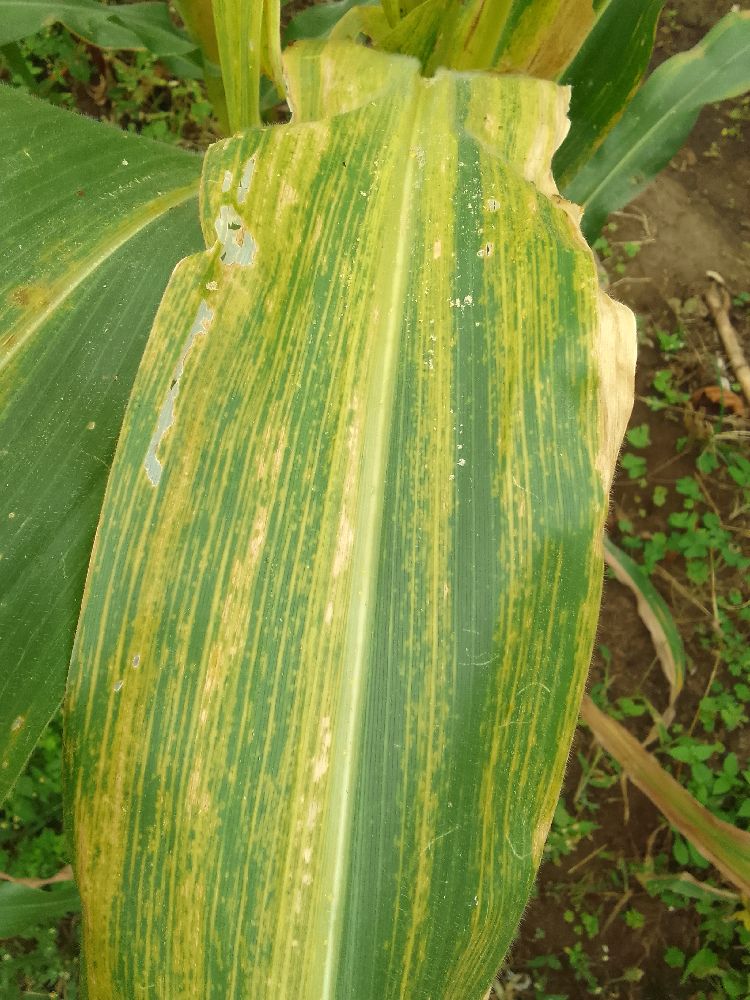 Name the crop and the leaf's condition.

maize, maize lethal necrosis
